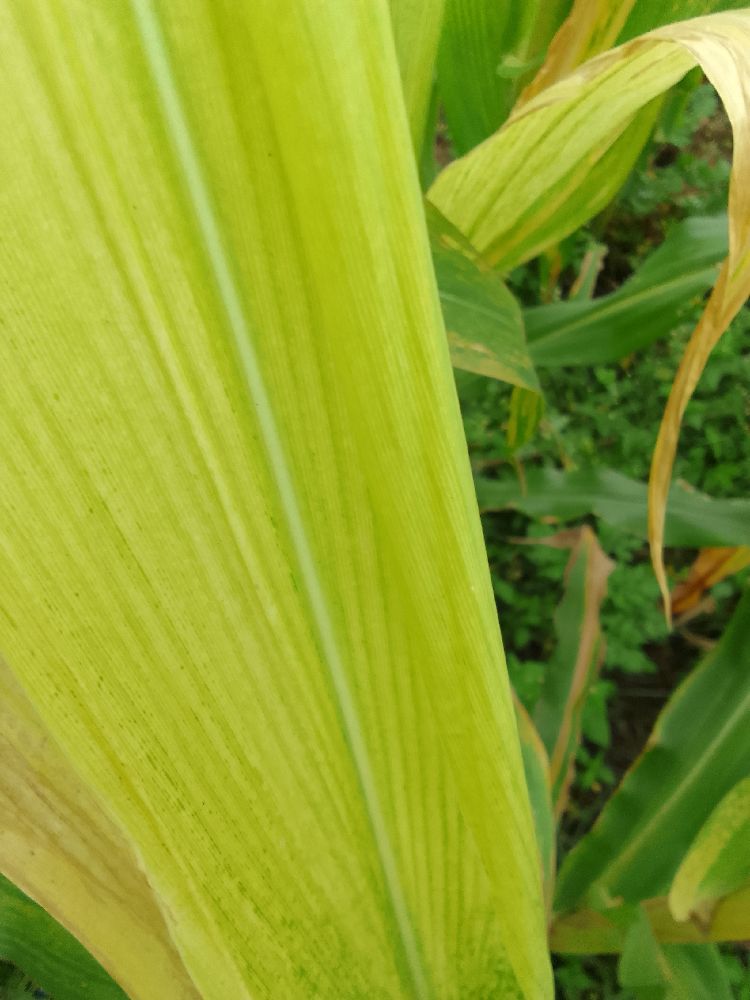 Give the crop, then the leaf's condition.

maize, maize lethal necrosis
